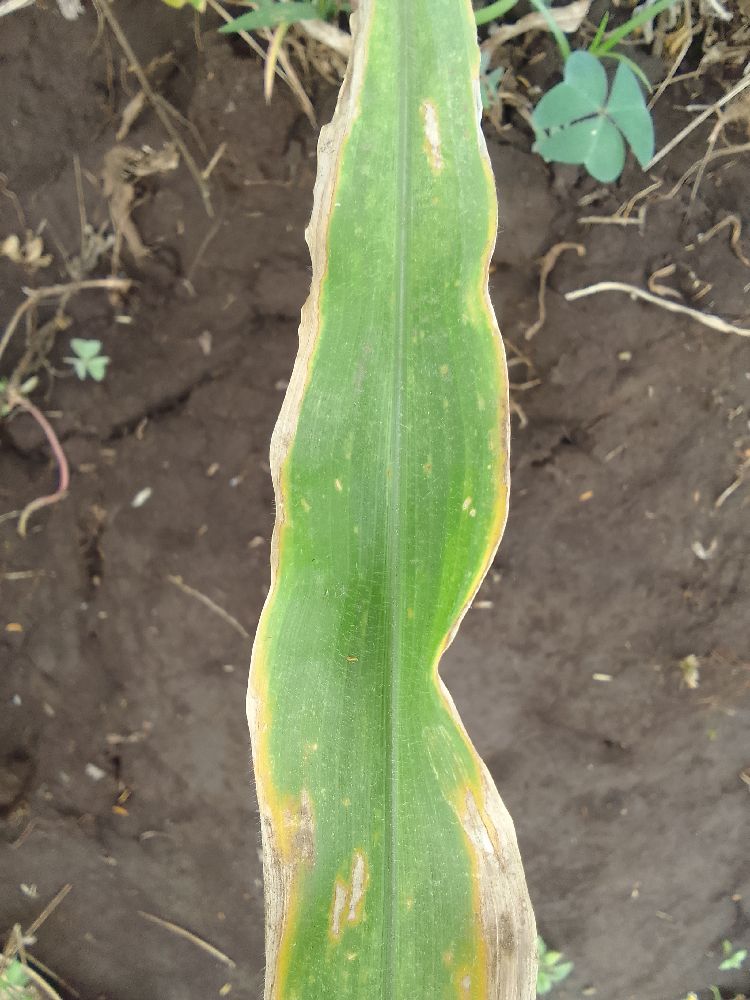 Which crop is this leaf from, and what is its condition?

maize, maize lethal necrosis
